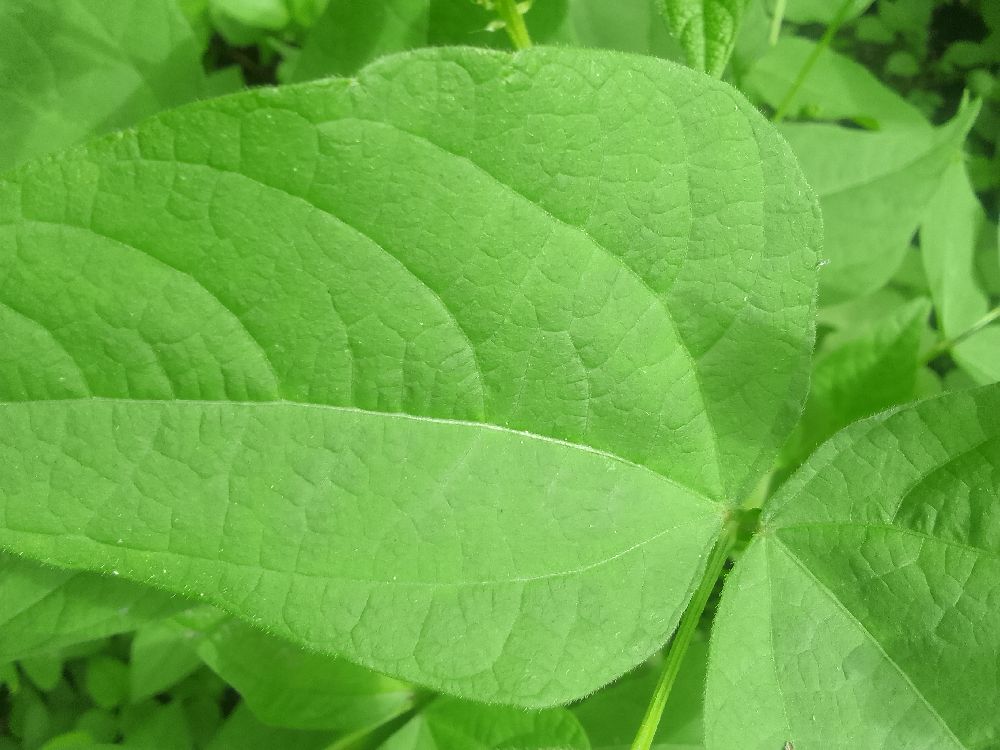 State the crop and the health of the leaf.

common bean, healthy
